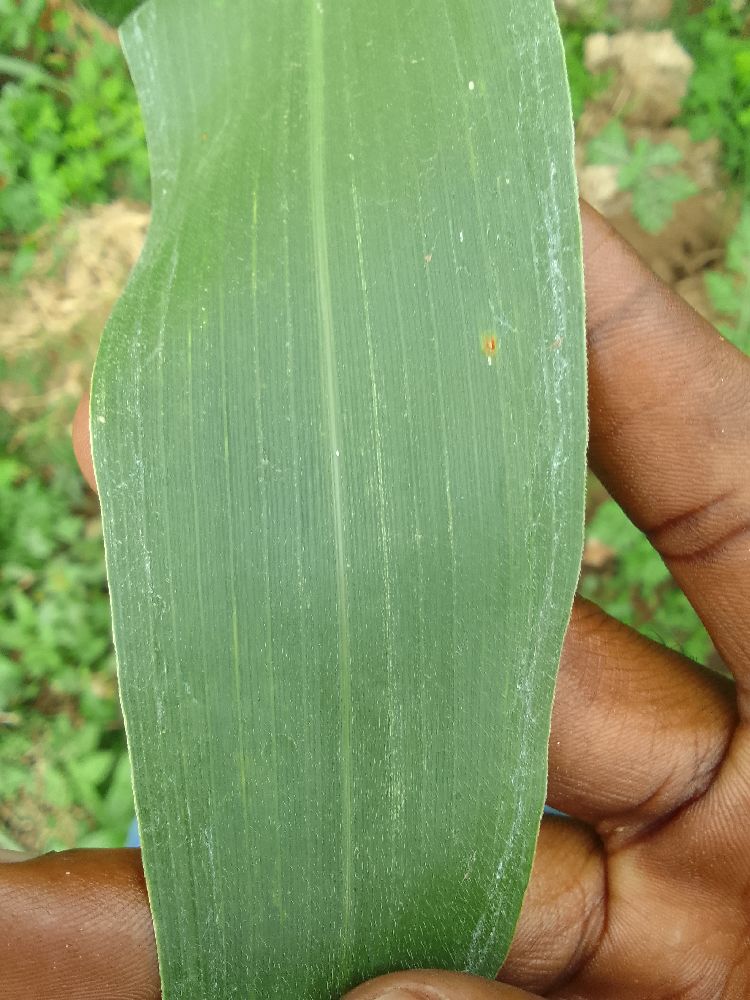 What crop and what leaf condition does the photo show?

maize, healthy
